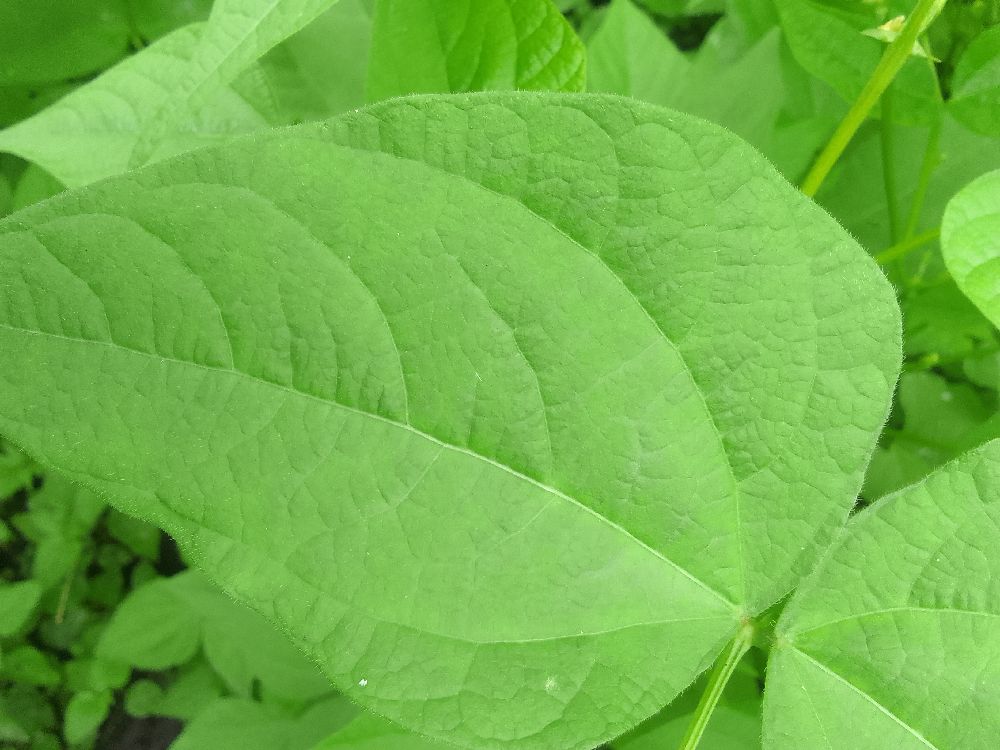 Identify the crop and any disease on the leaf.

common bean, healthy
